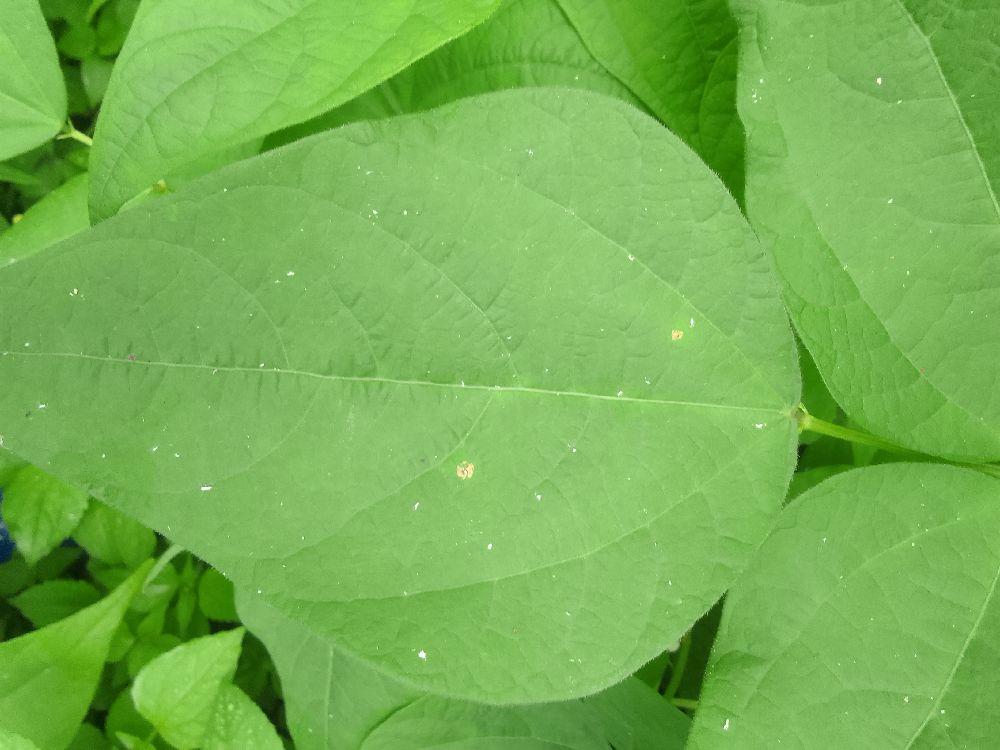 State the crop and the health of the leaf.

common bean, healthy
